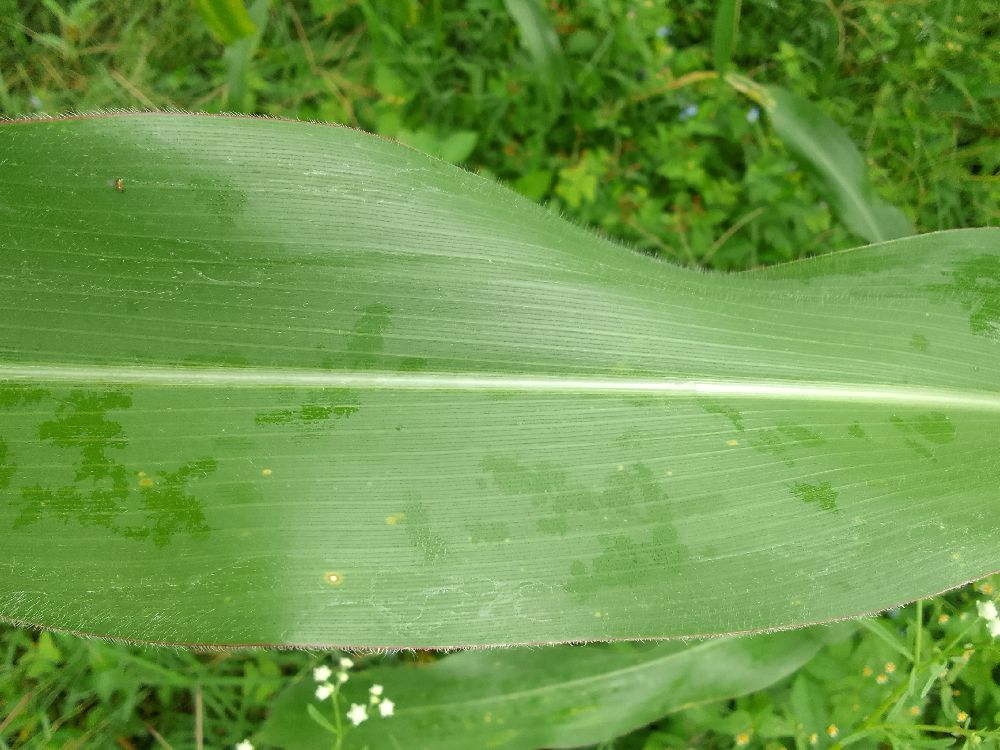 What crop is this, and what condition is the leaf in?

maize, healthy
